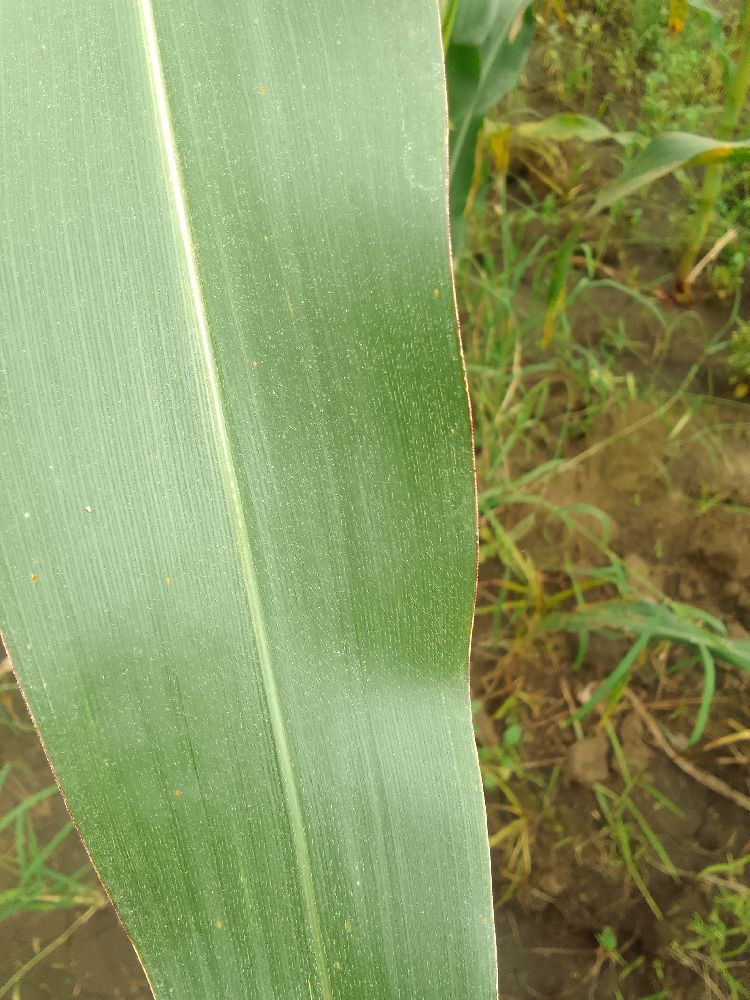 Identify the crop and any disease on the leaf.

maize, healthy
